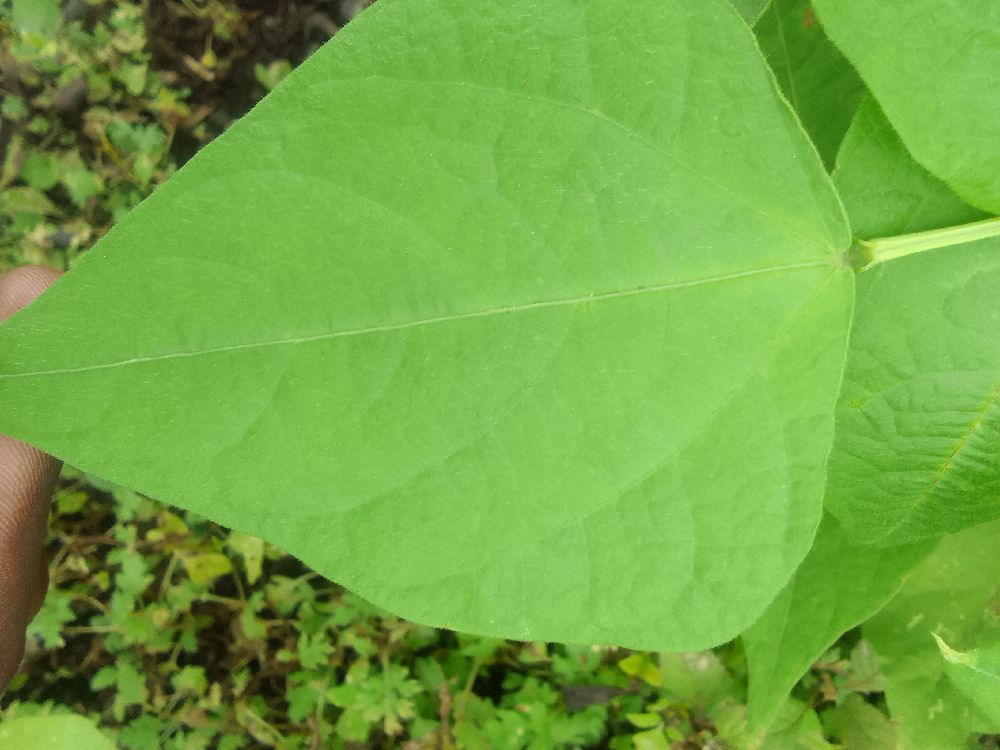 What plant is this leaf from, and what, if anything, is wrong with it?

common bean, healthy
